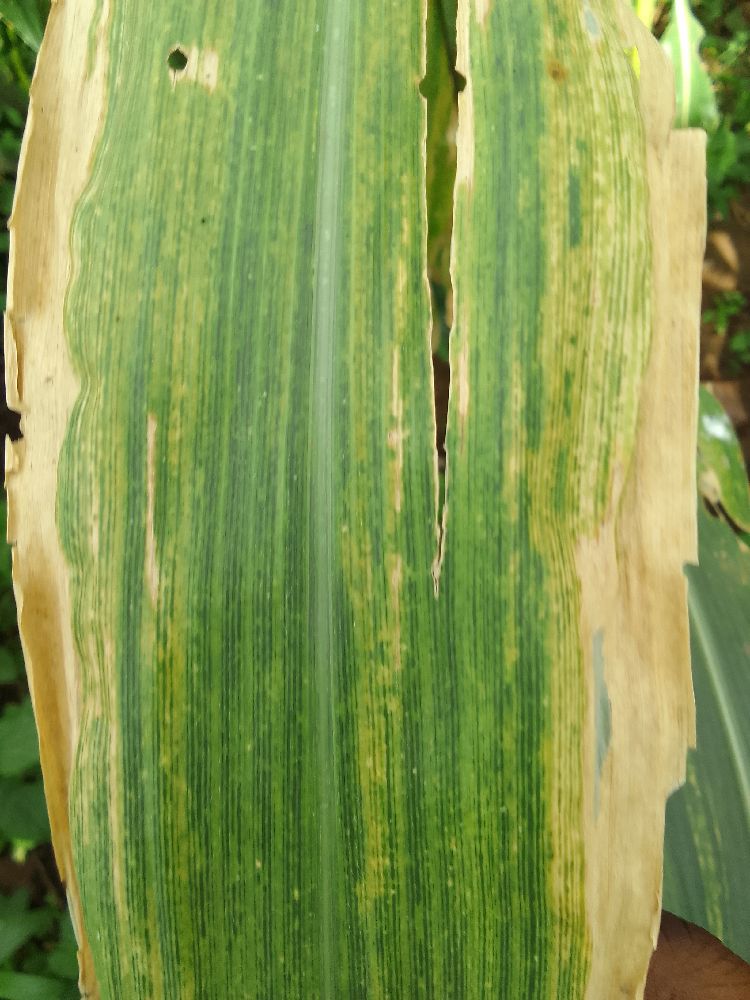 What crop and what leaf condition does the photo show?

maize, maize lethal necrosis
